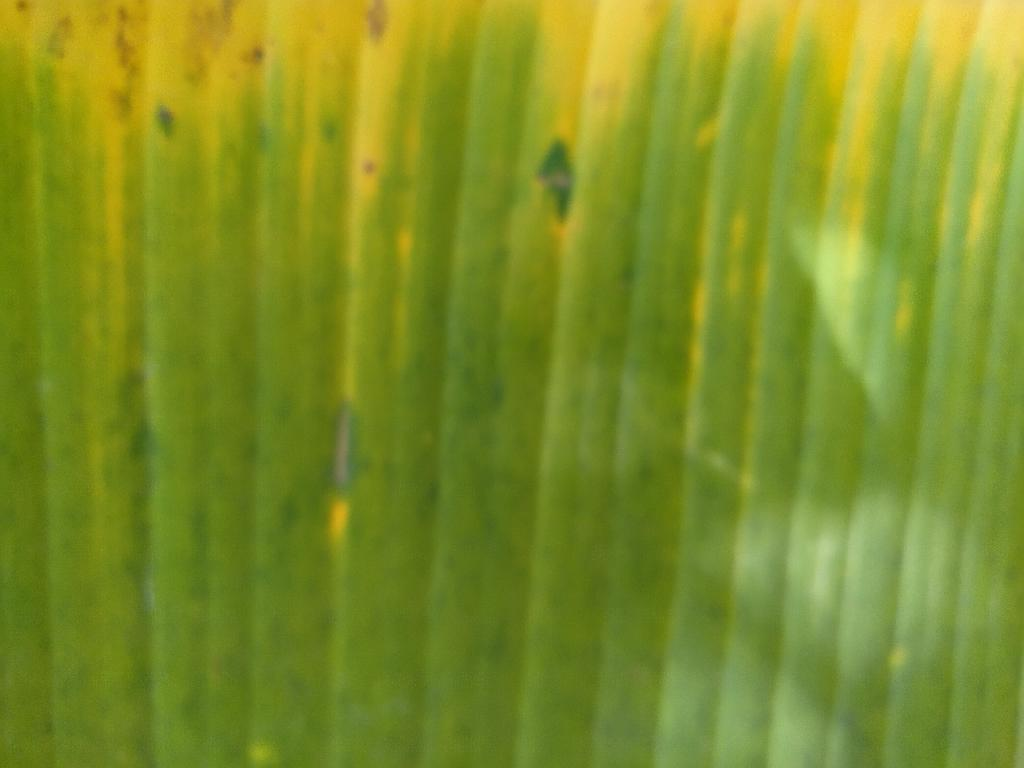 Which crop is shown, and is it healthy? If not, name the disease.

banana, fusarium wilt race 1
